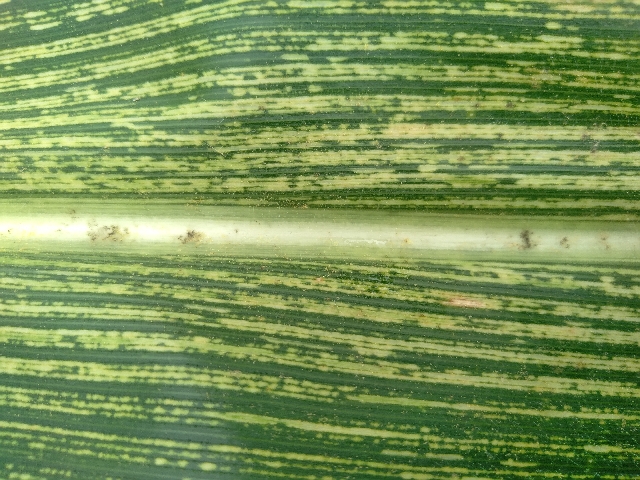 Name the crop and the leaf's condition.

maize, maize streak virus
